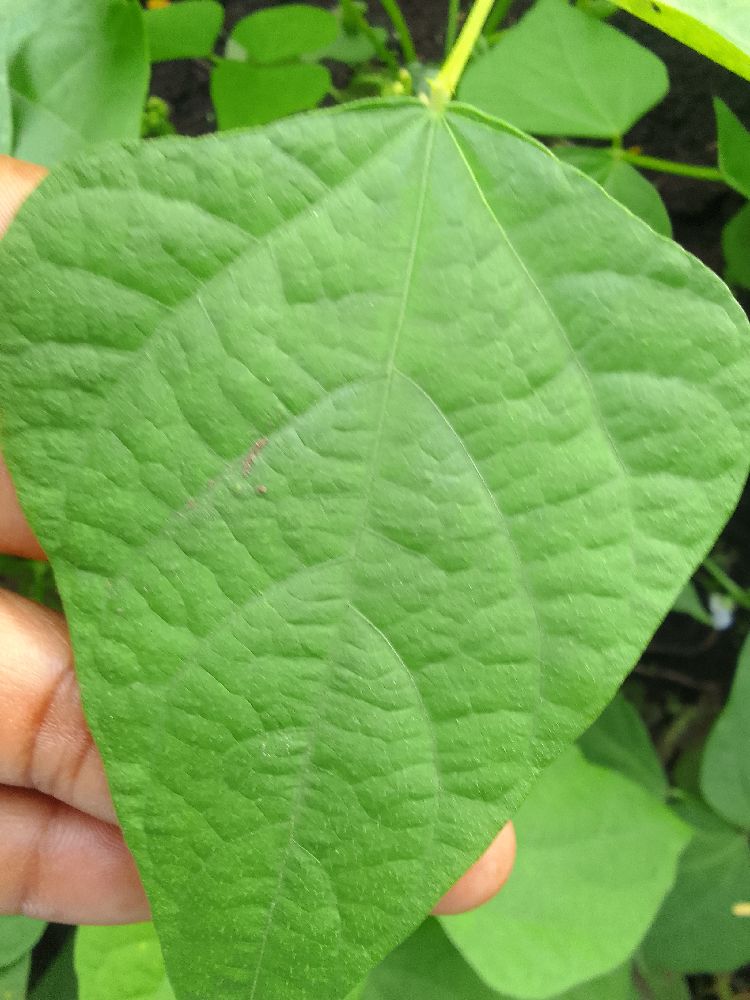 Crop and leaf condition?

common bean, healthy
